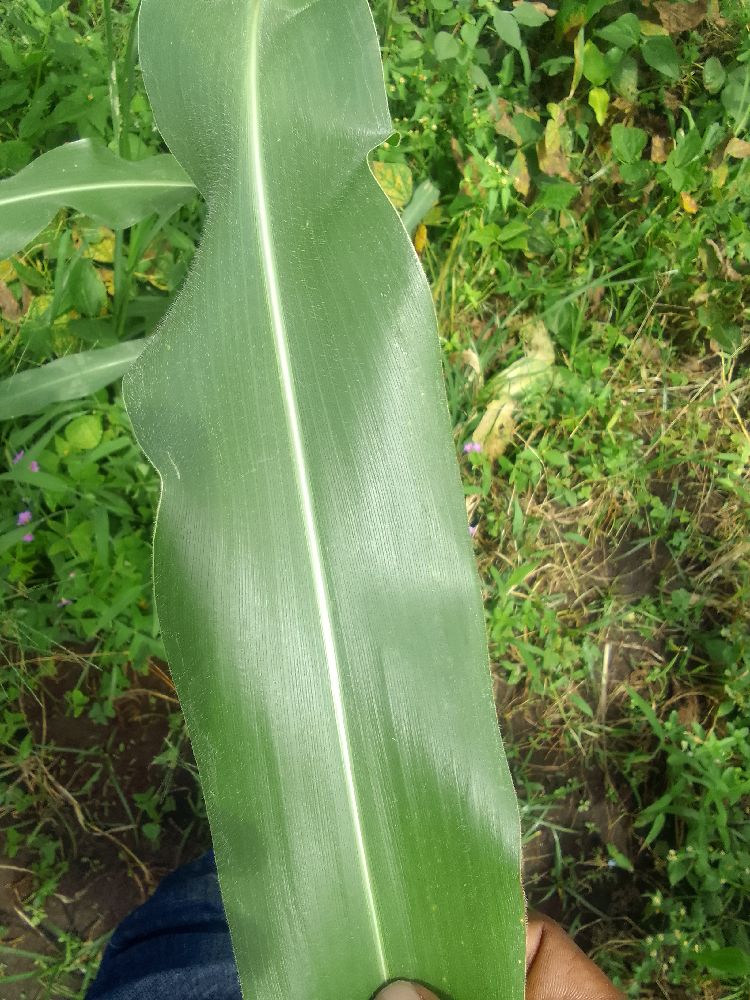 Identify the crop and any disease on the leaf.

maize, healthy
